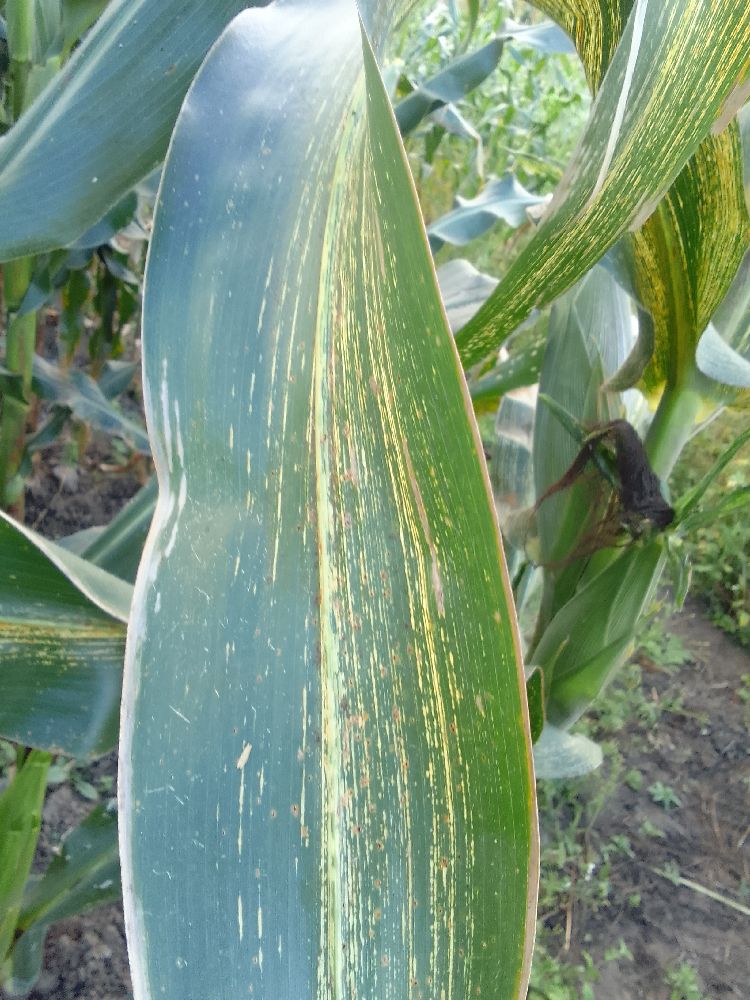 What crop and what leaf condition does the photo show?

maize, maize streak virus
